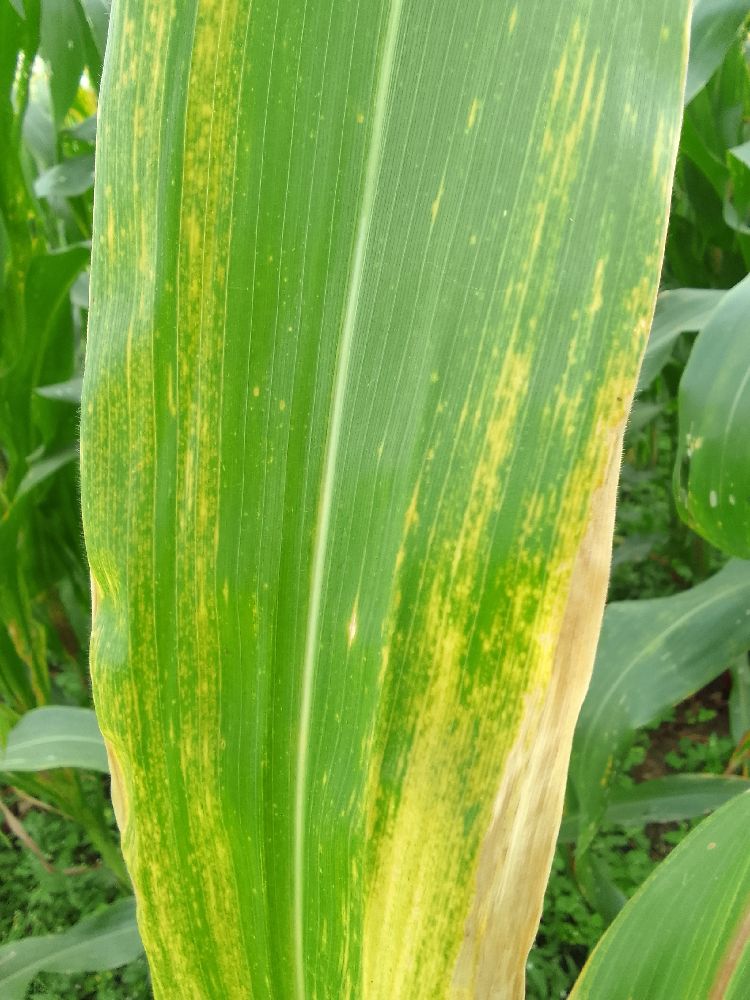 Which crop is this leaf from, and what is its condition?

maize, maize lethal necrosis
